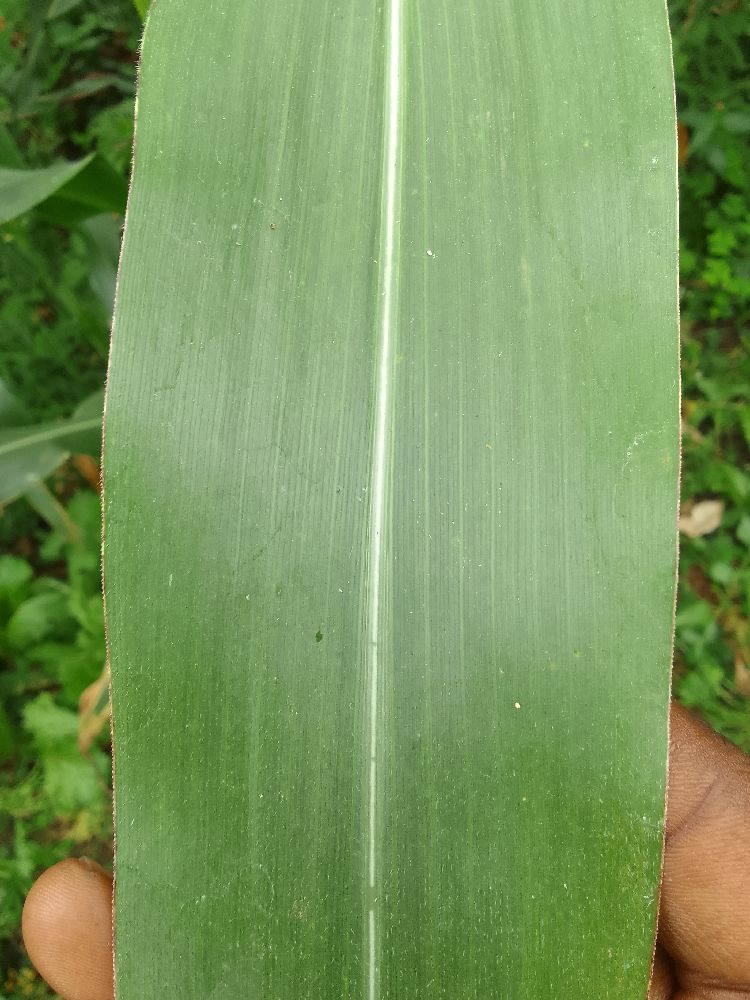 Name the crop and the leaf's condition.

maize, healthy
